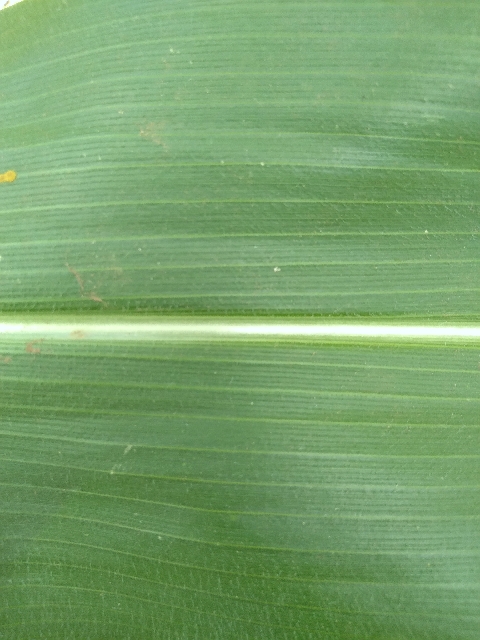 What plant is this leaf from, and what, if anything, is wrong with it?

maize, healthy
